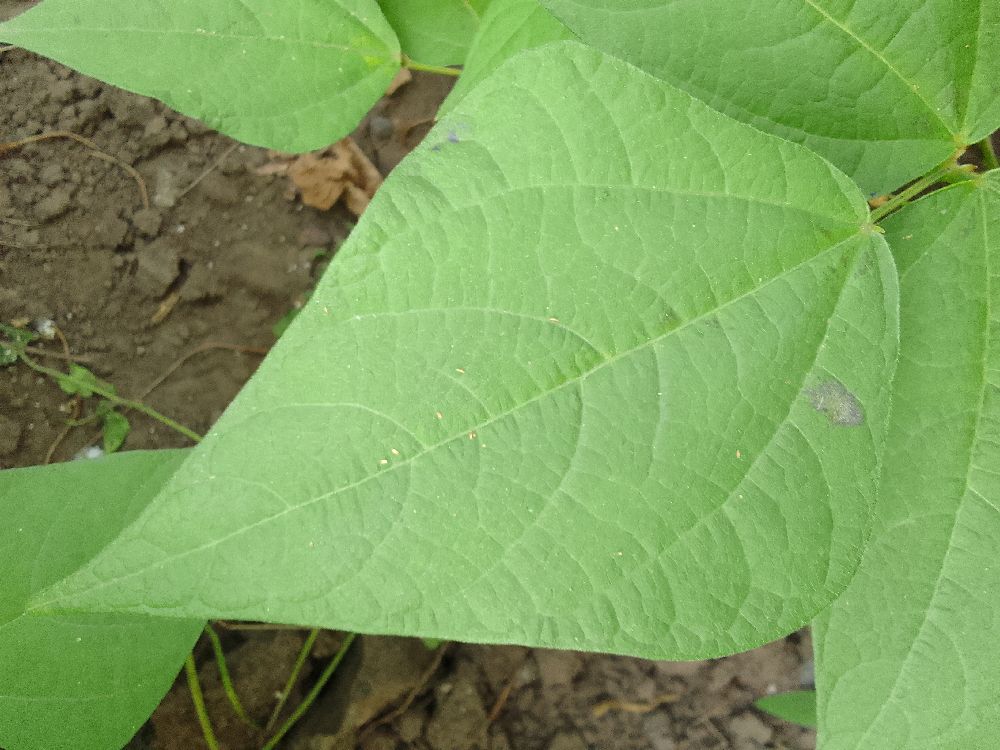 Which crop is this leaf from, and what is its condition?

common bean, healthy
